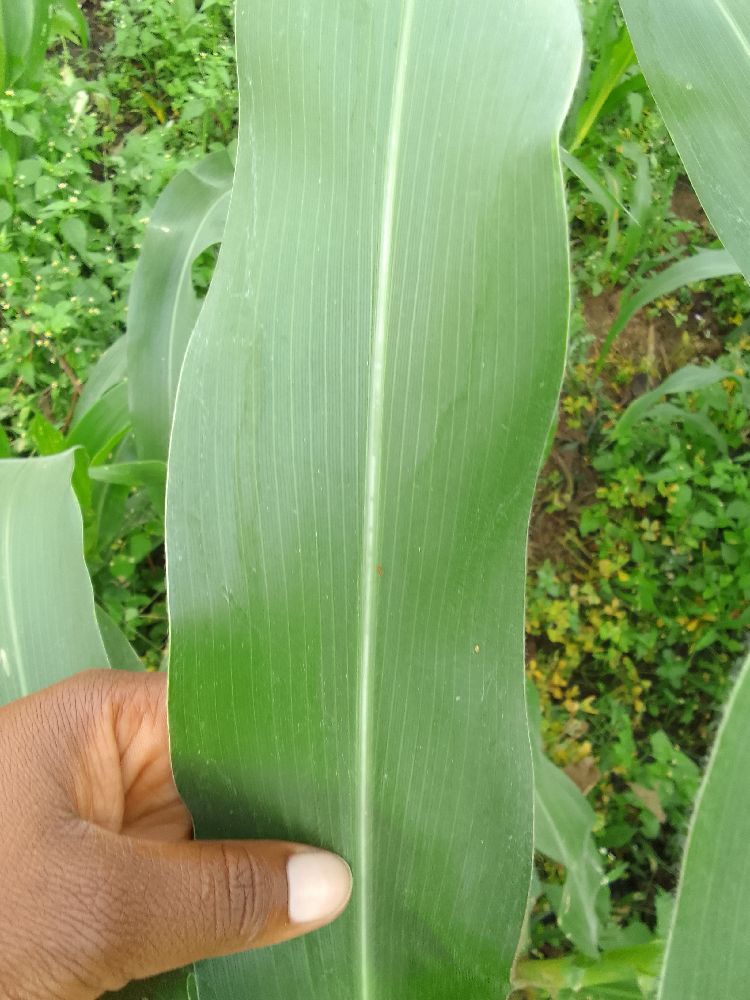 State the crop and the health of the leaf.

maize, healthy
